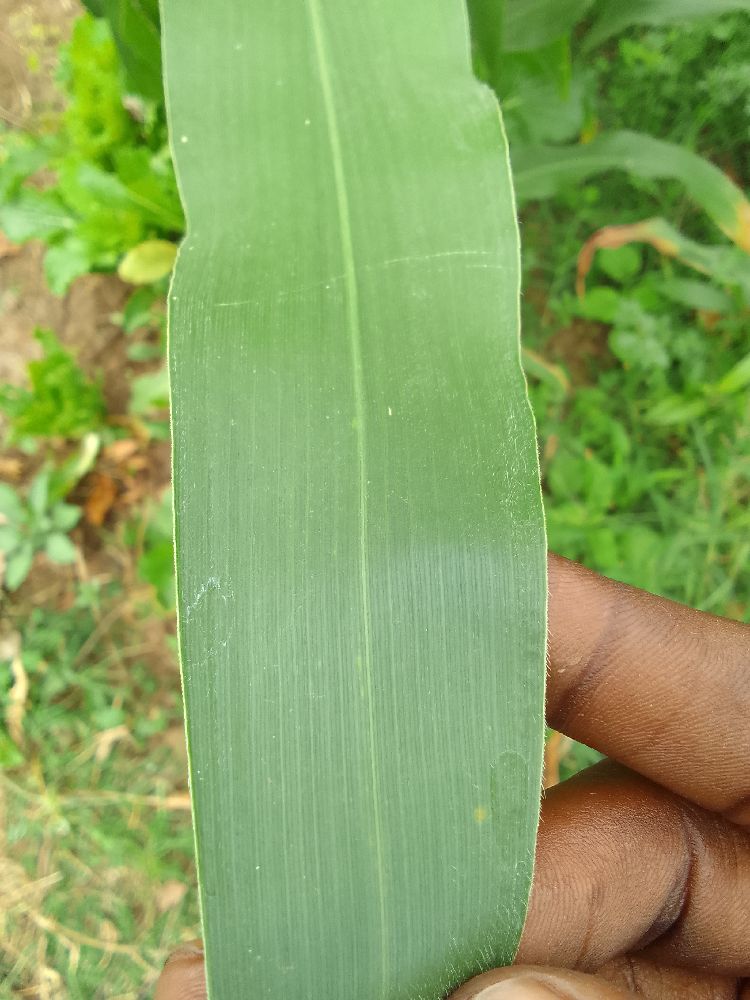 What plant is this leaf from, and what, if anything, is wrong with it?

maize, healthy
